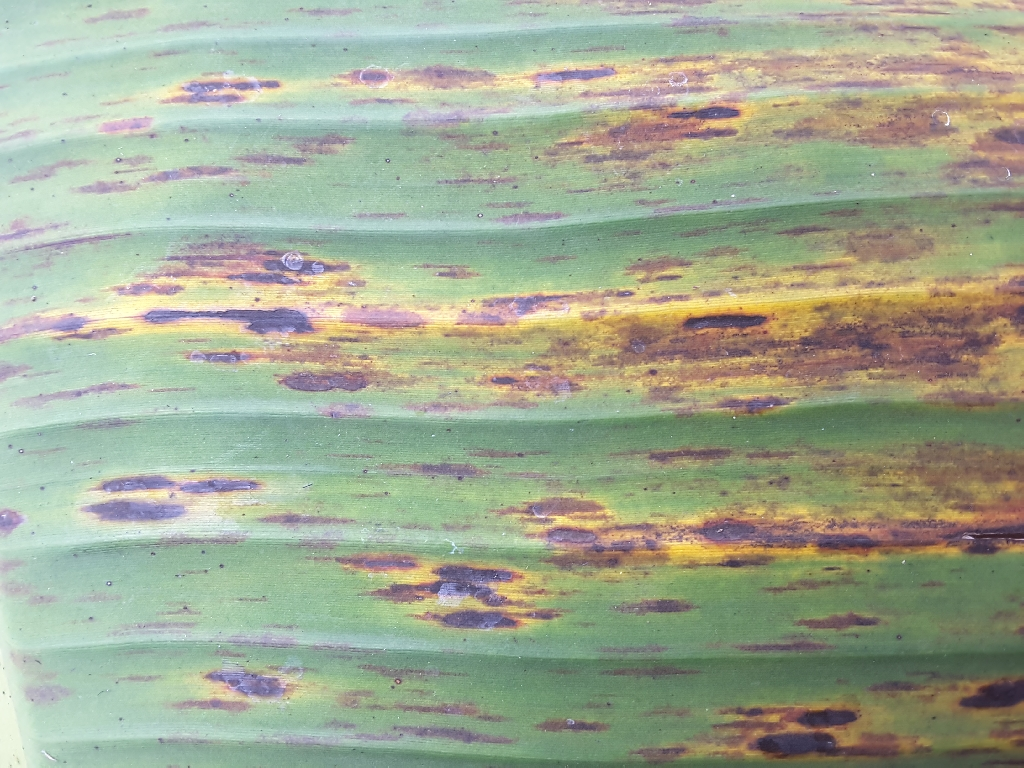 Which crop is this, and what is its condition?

banana, black sigatoka
